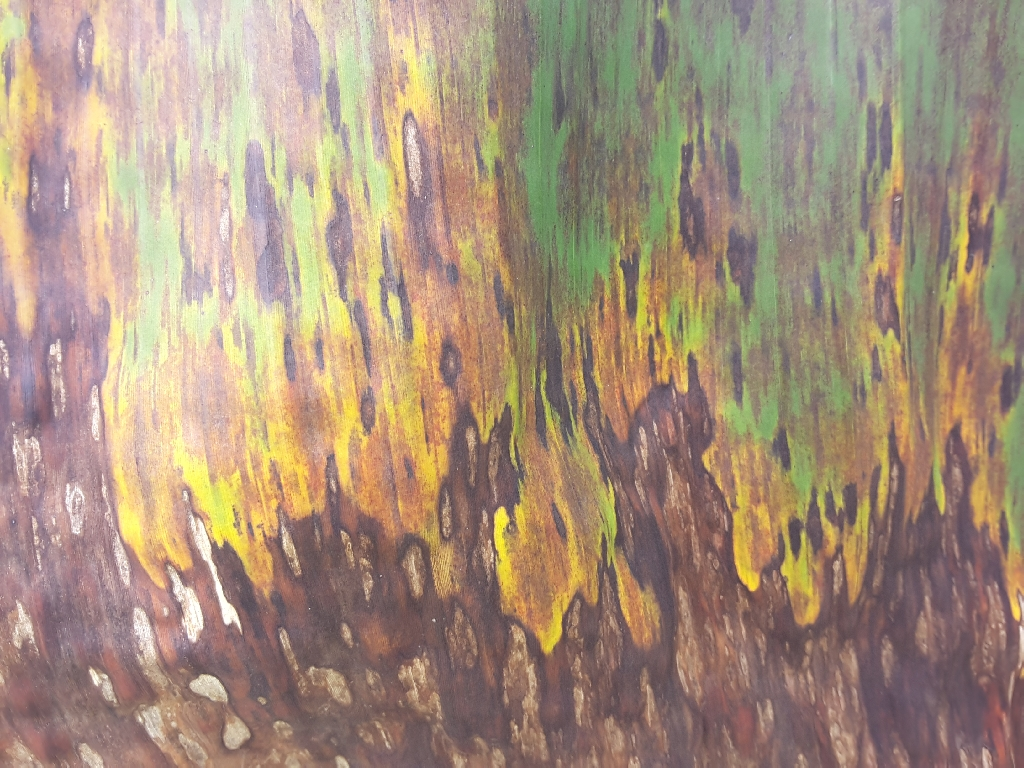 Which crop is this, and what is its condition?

banana, black sigatoka
